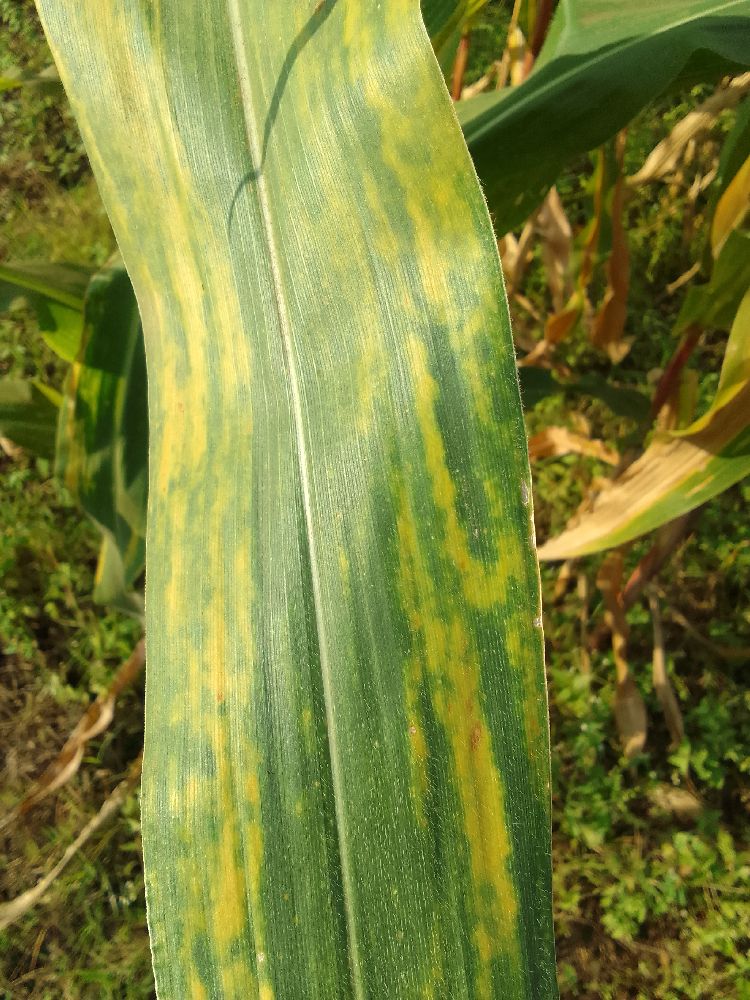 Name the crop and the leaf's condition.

maize, maize lethal necrosis
